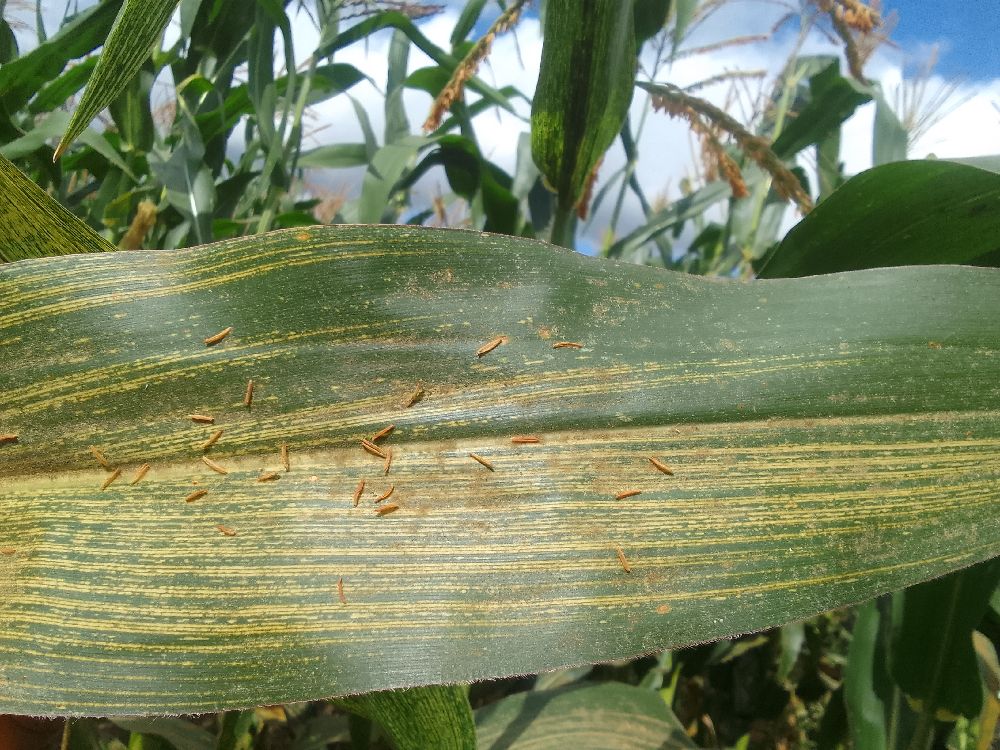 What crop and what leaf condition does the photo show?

maize, maize streak virus
